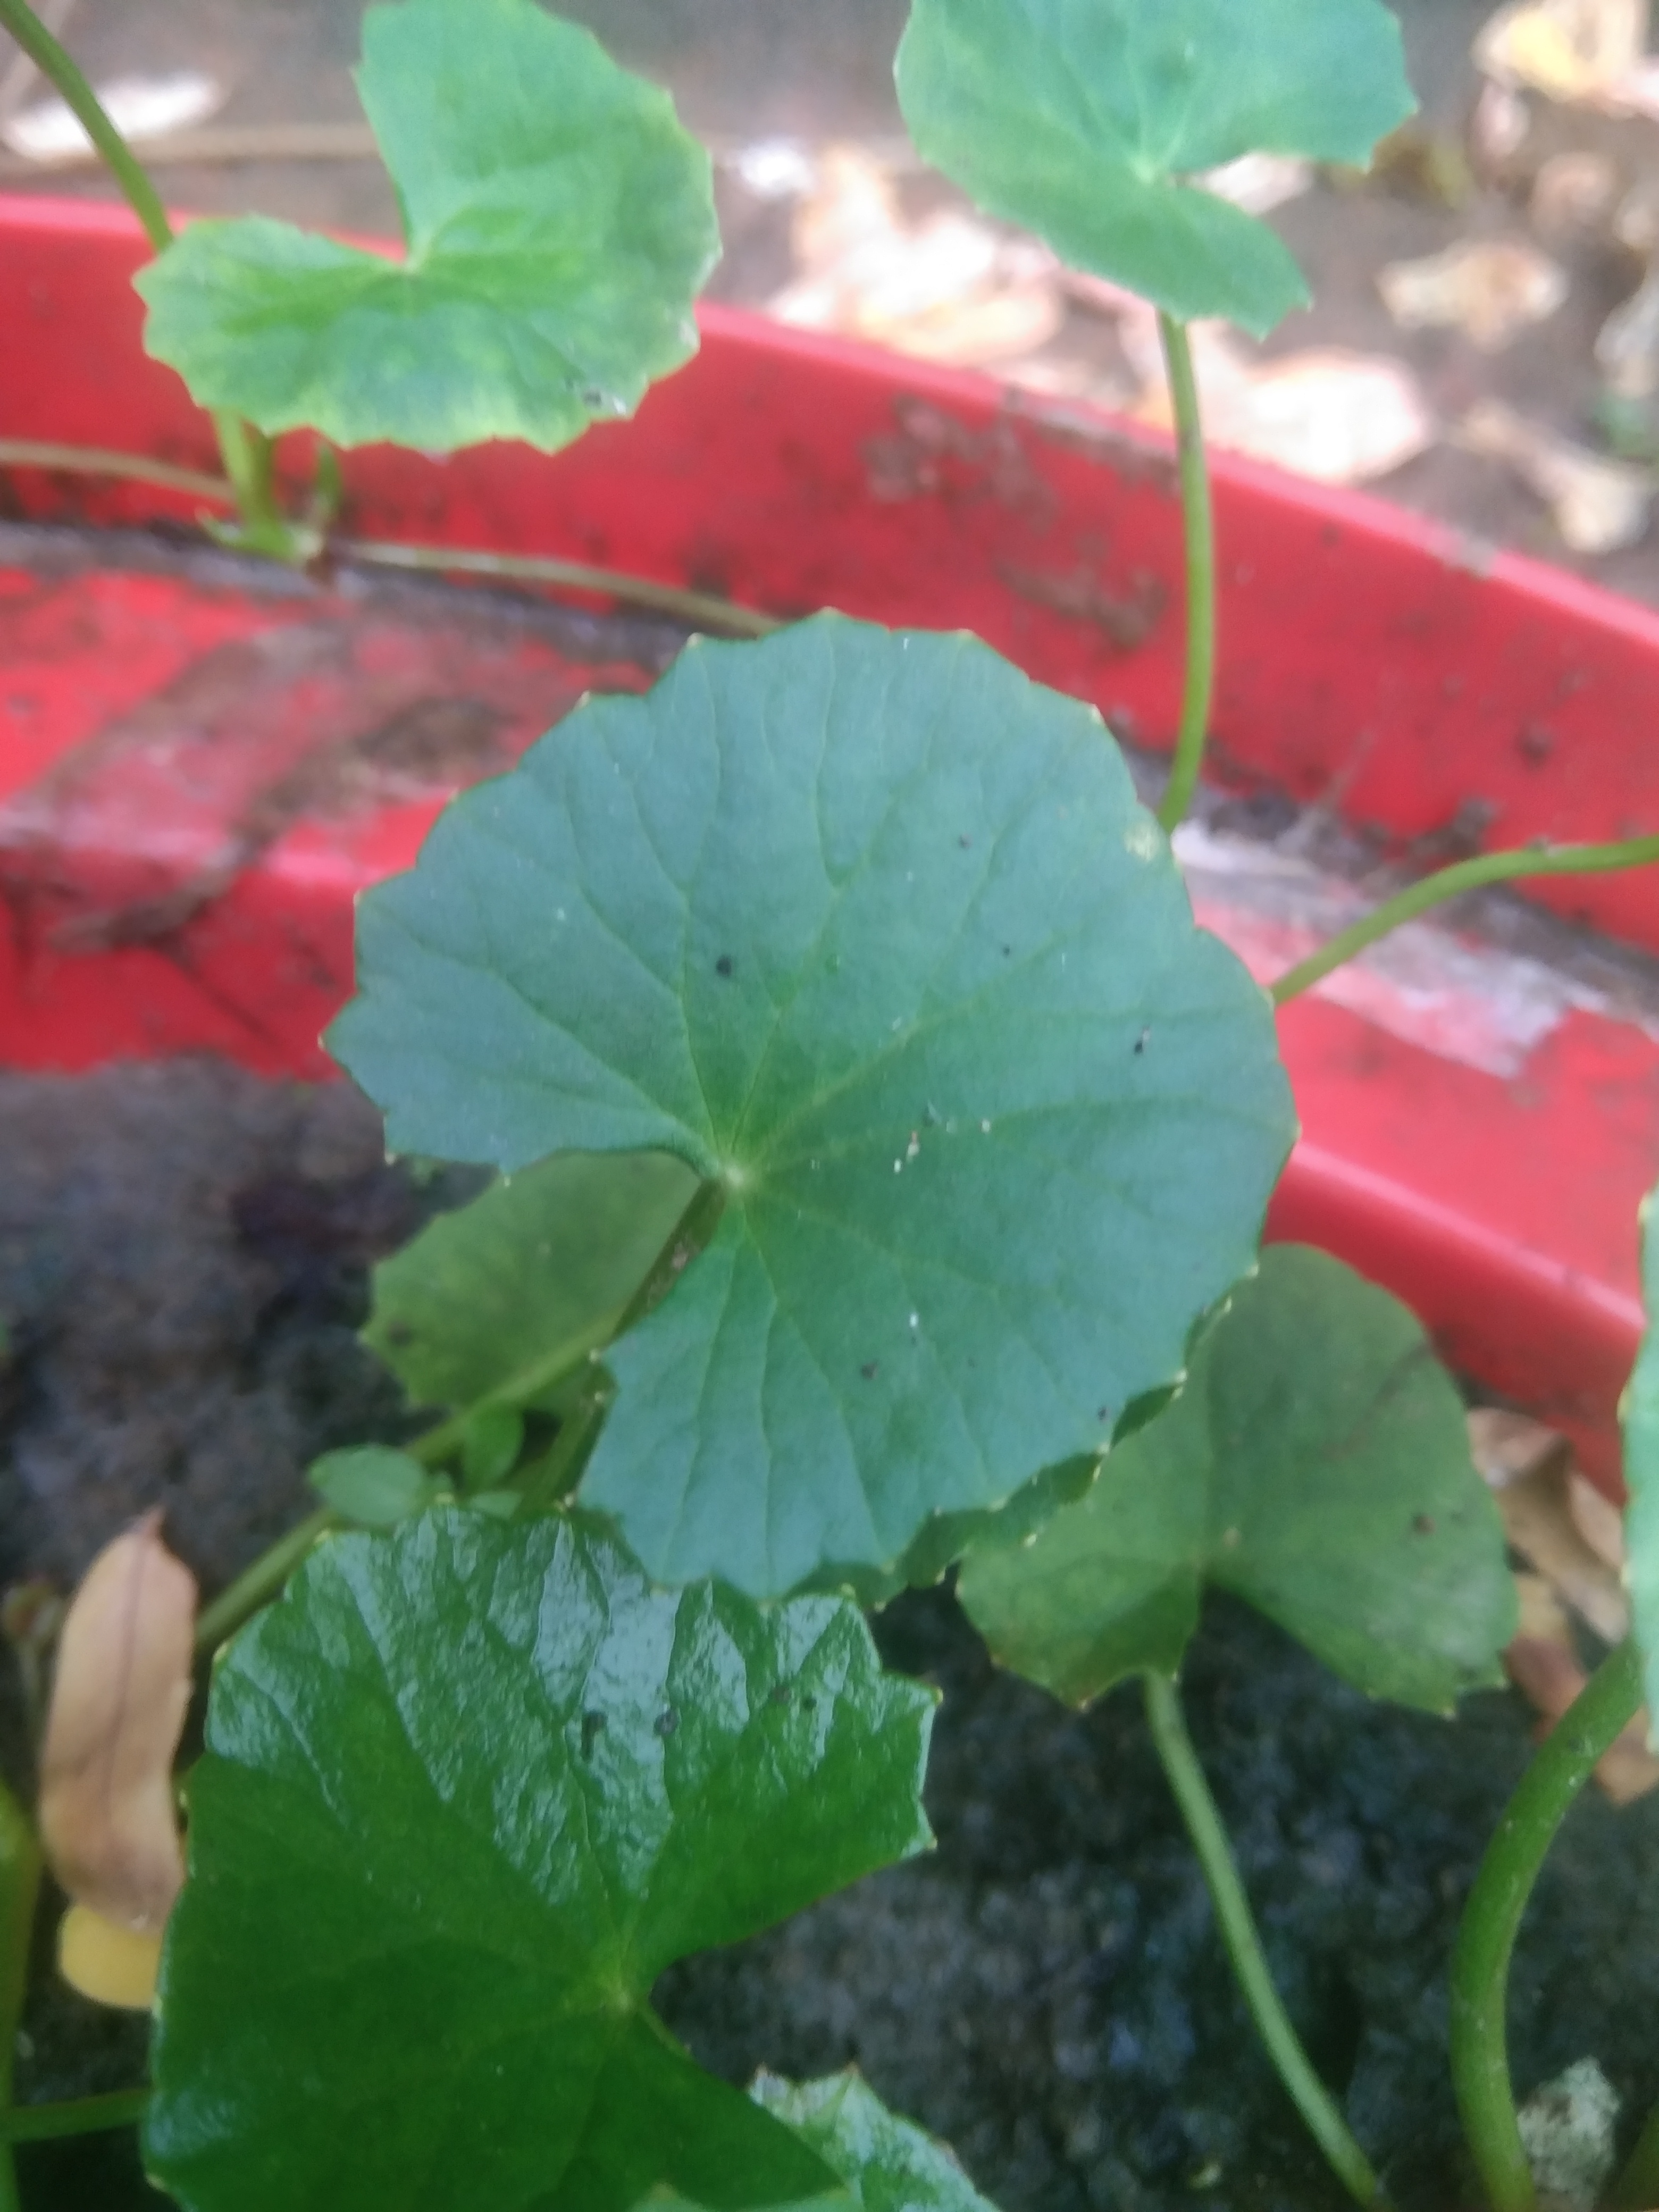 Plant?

thankuni
